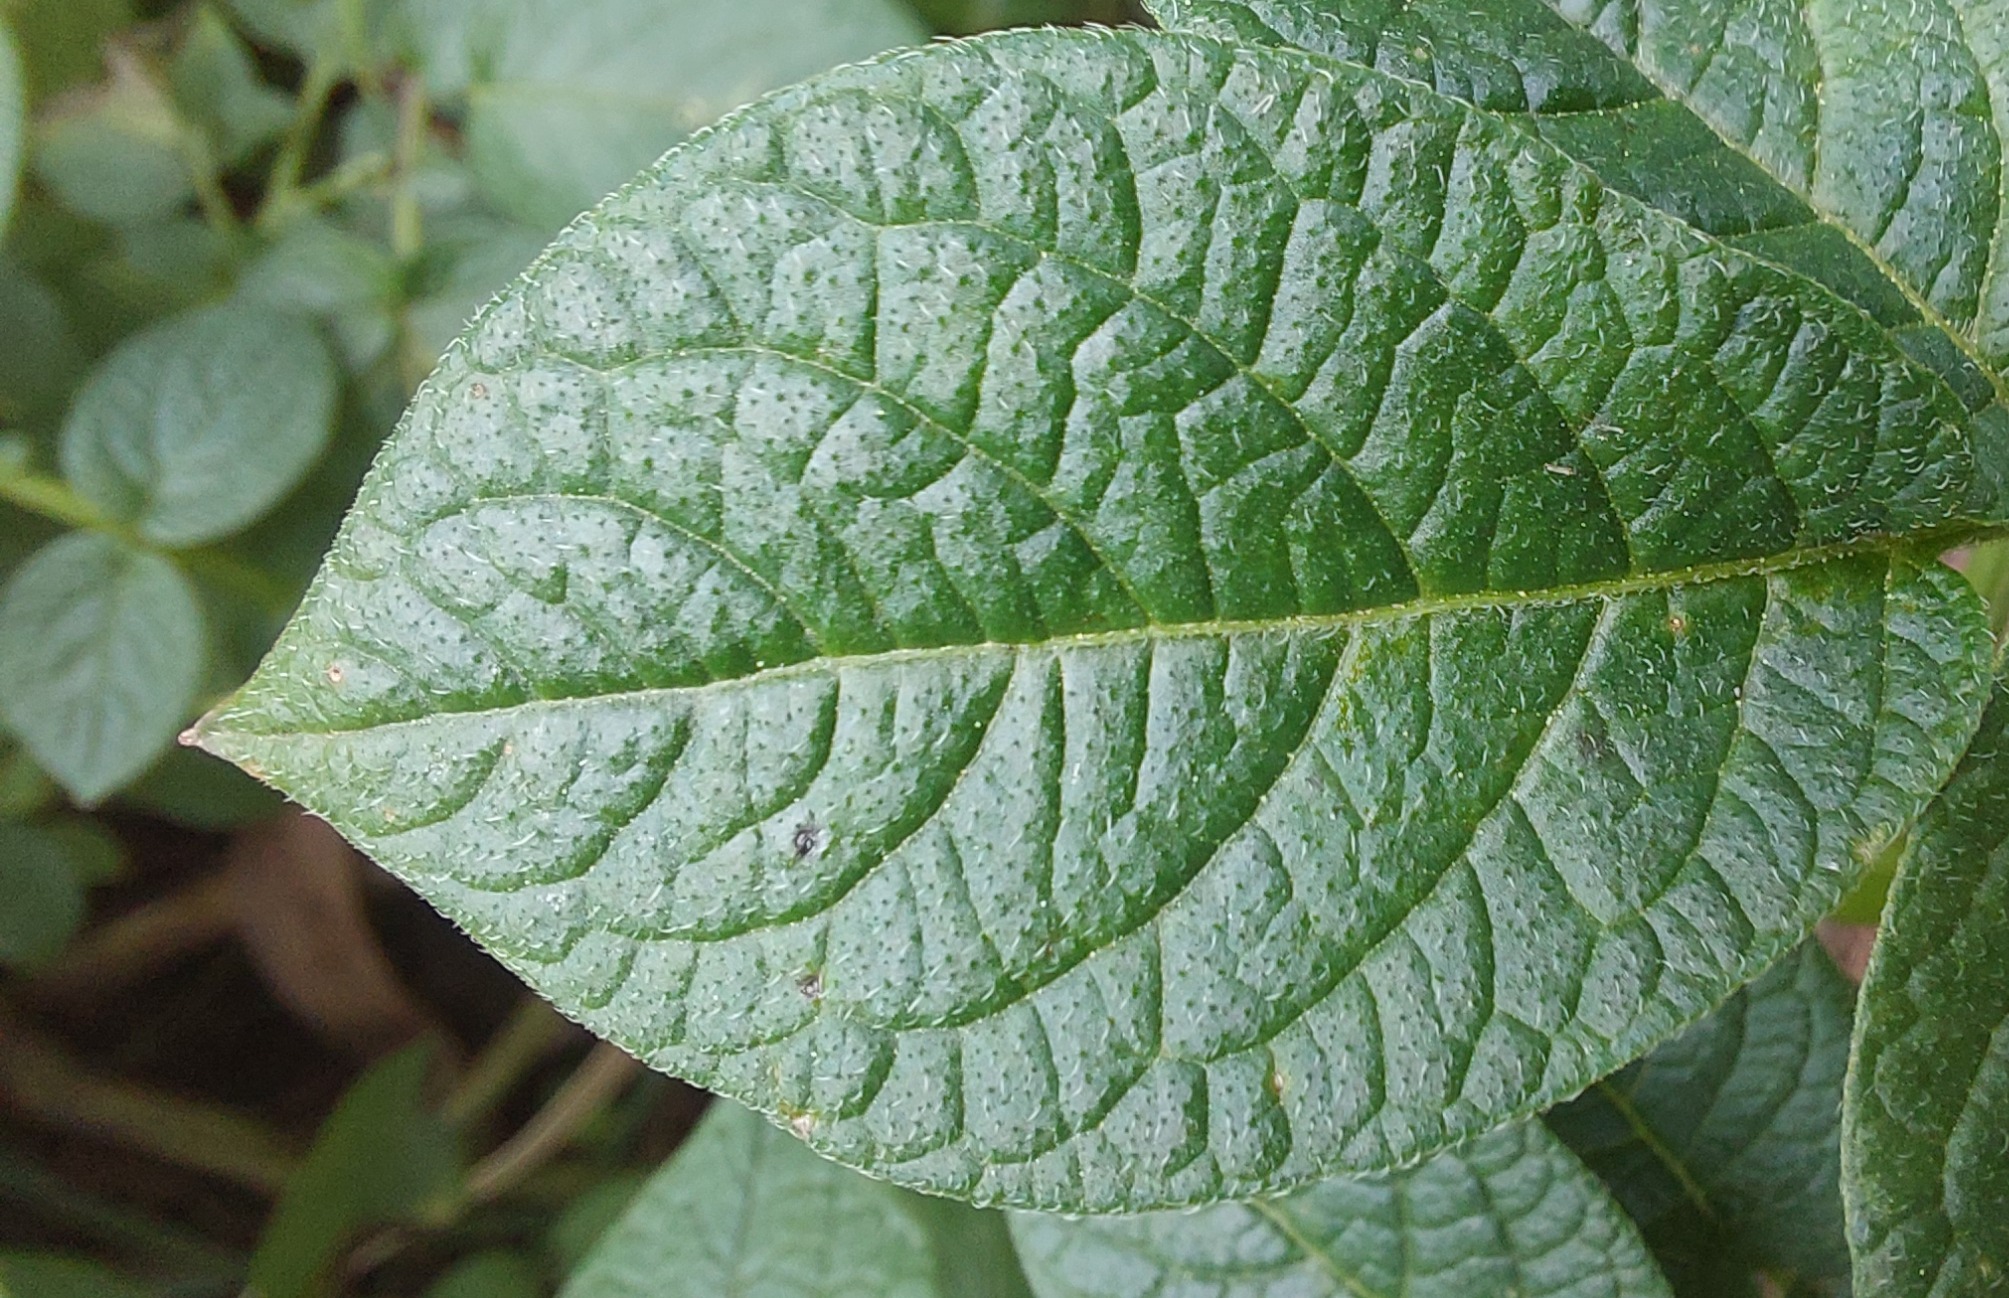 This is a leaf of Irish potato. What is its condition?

healthy
